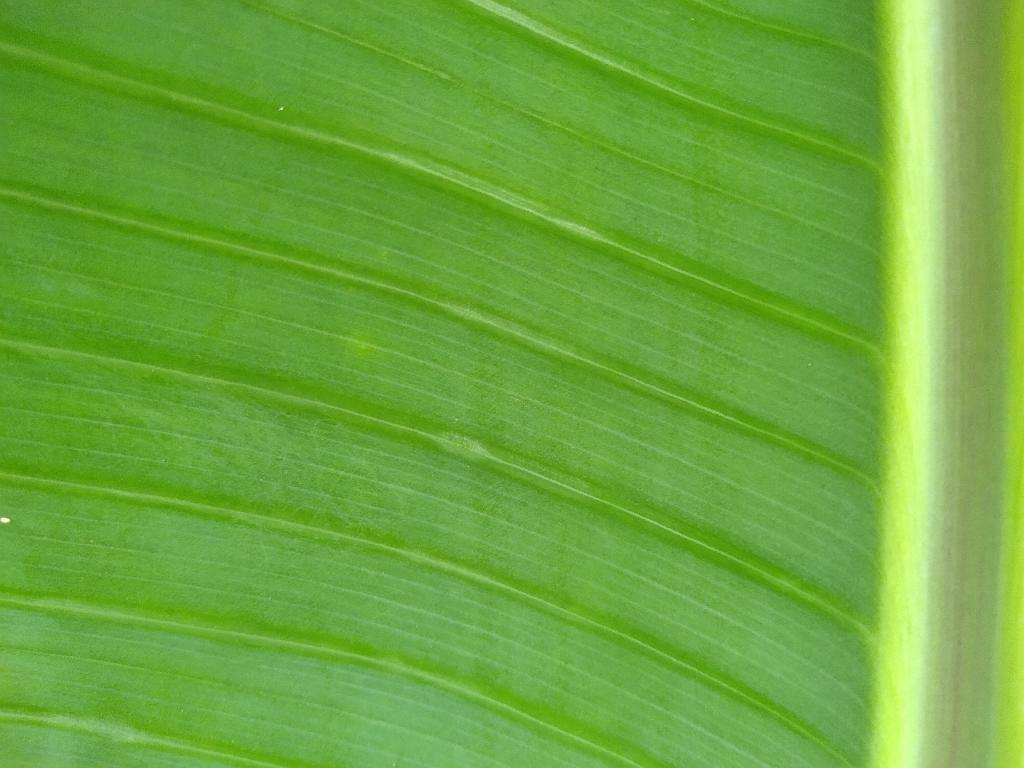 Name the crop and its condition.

banana, healthy
